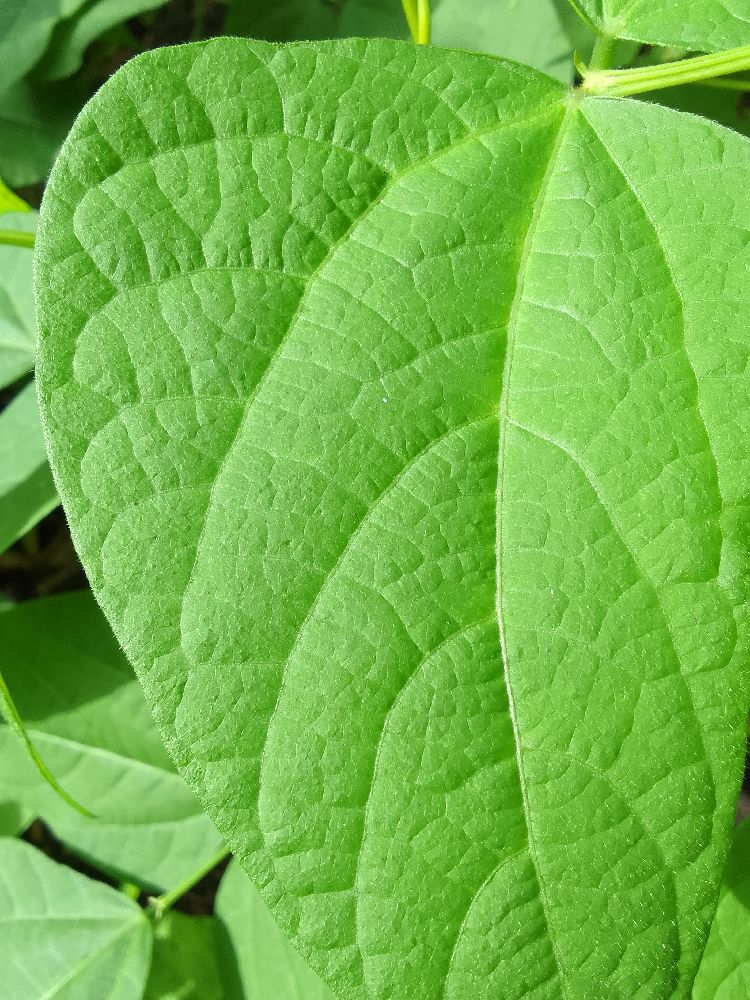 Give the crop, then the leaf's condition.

common bean, healthy
